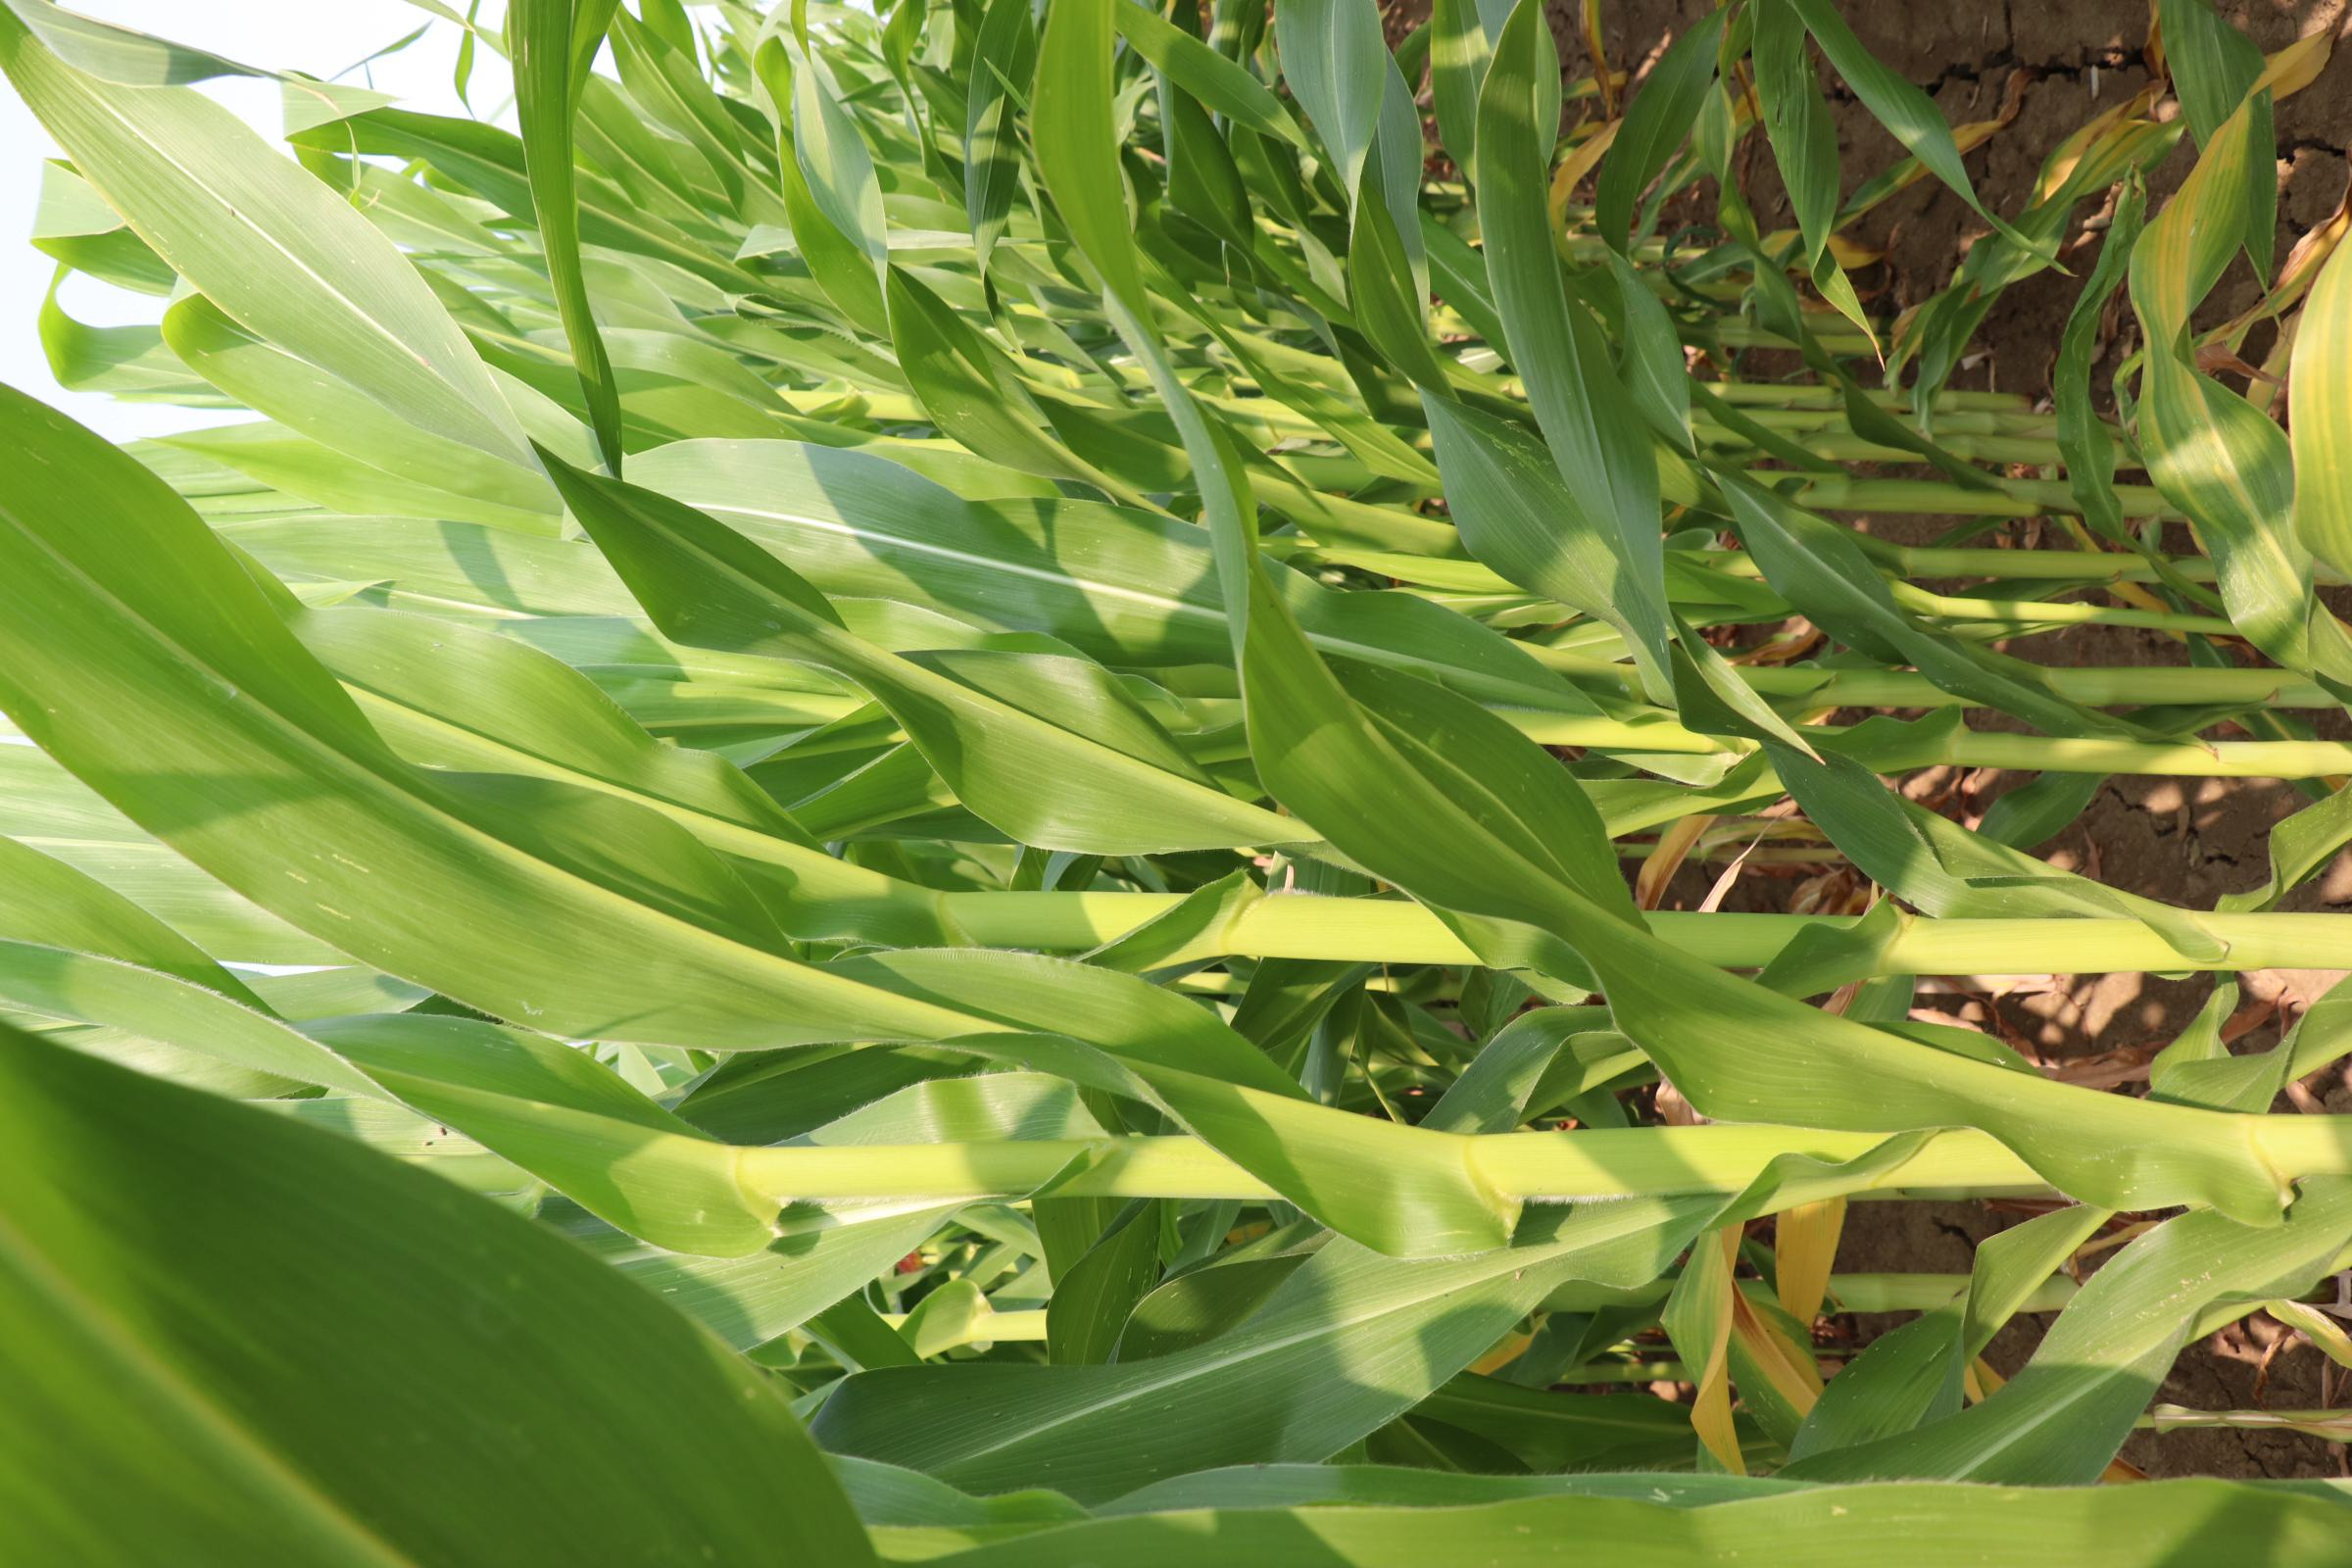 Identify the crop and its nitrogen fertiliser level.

maize, reduced nitrogen fertilisation
